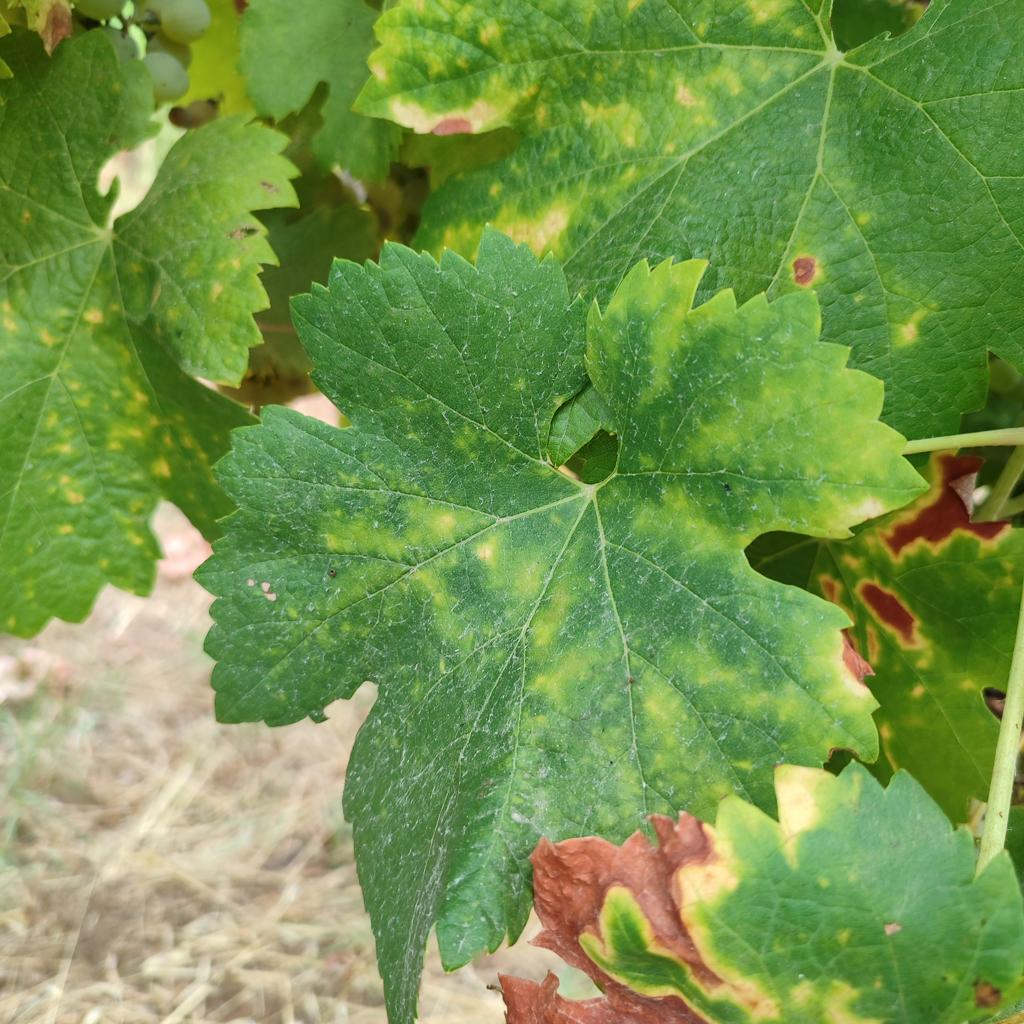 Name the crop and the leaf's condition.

grapevine, esca complex
